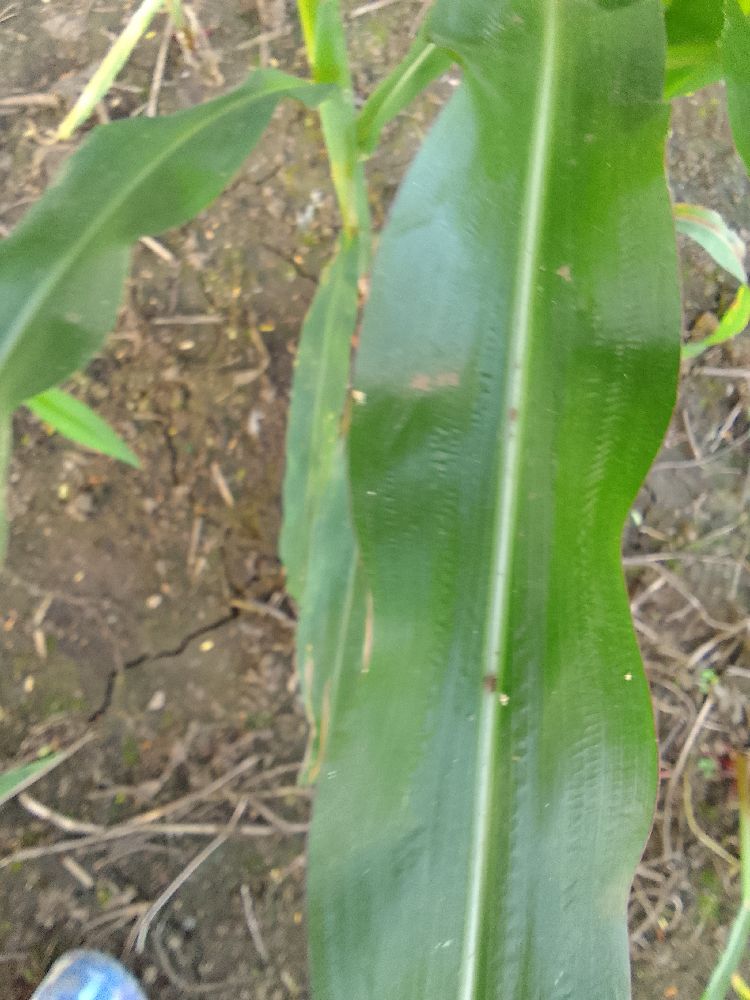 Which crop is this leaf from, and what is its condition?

maize, healthy
